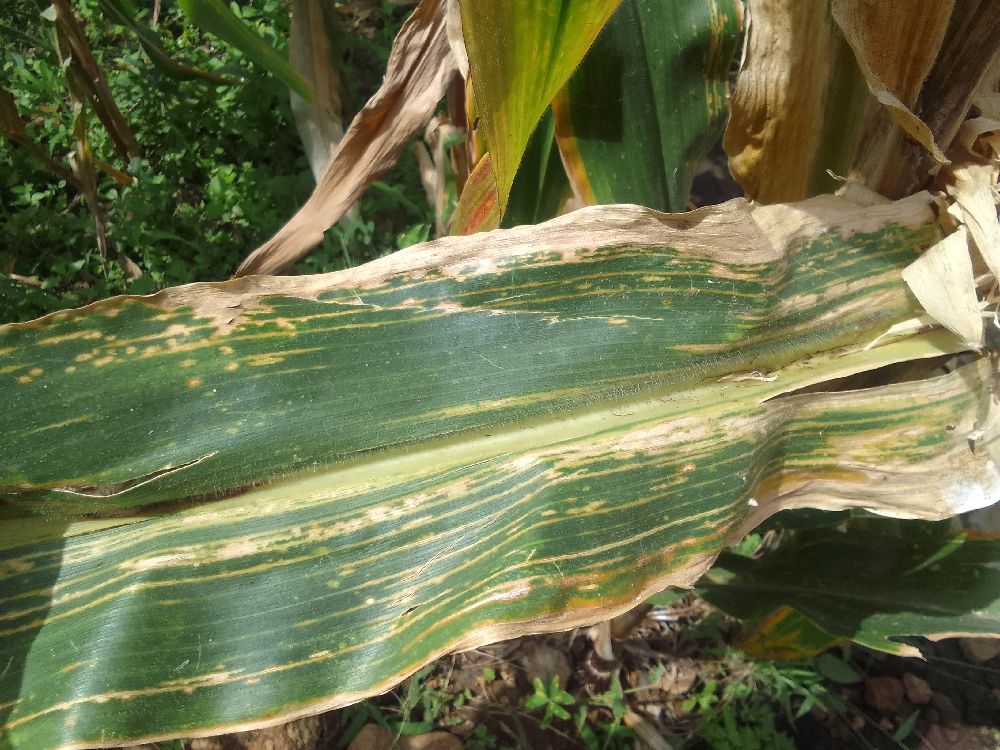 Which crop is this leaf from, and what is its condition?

maize, maize lethal necrosis
